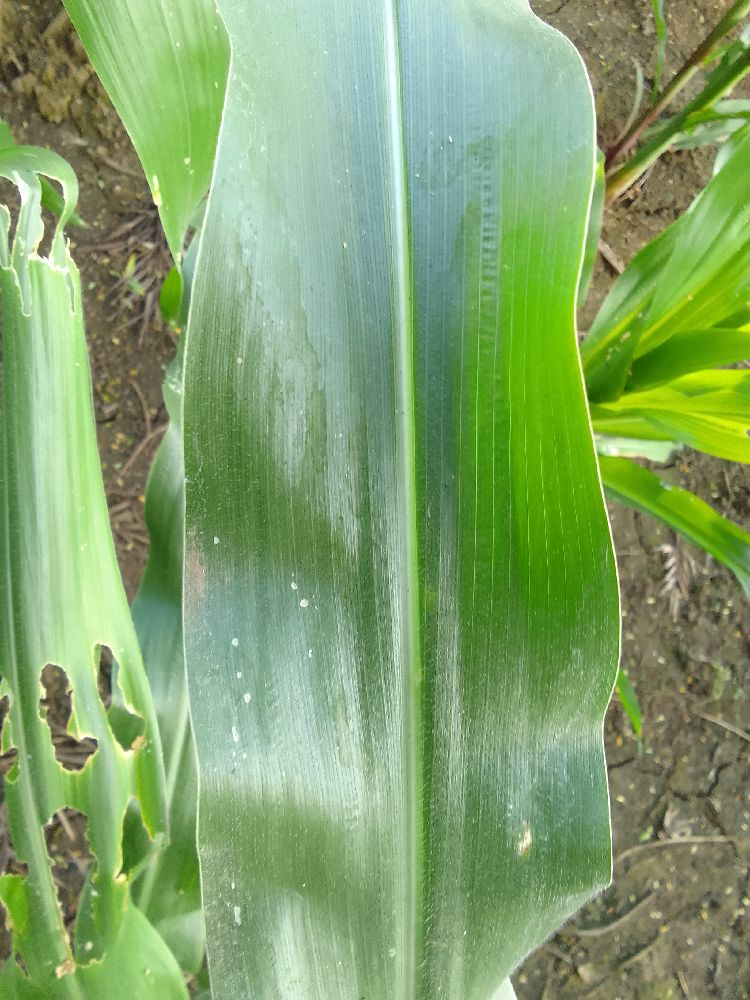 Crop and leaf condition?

maize, healthy
